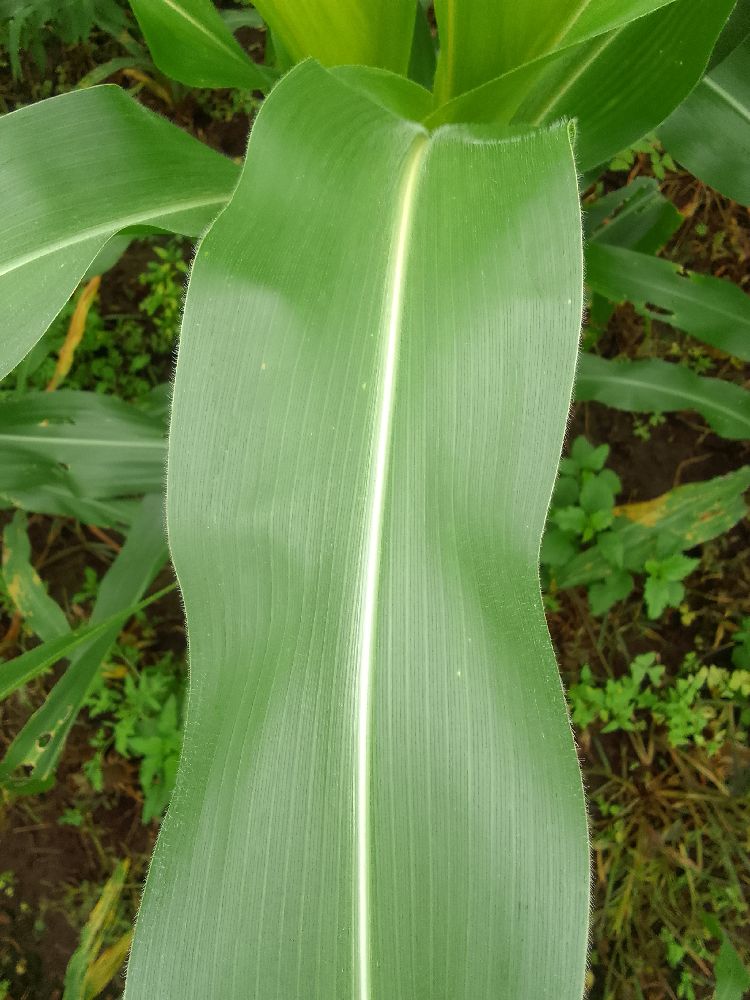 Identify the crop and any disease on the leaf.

maize, healthy
